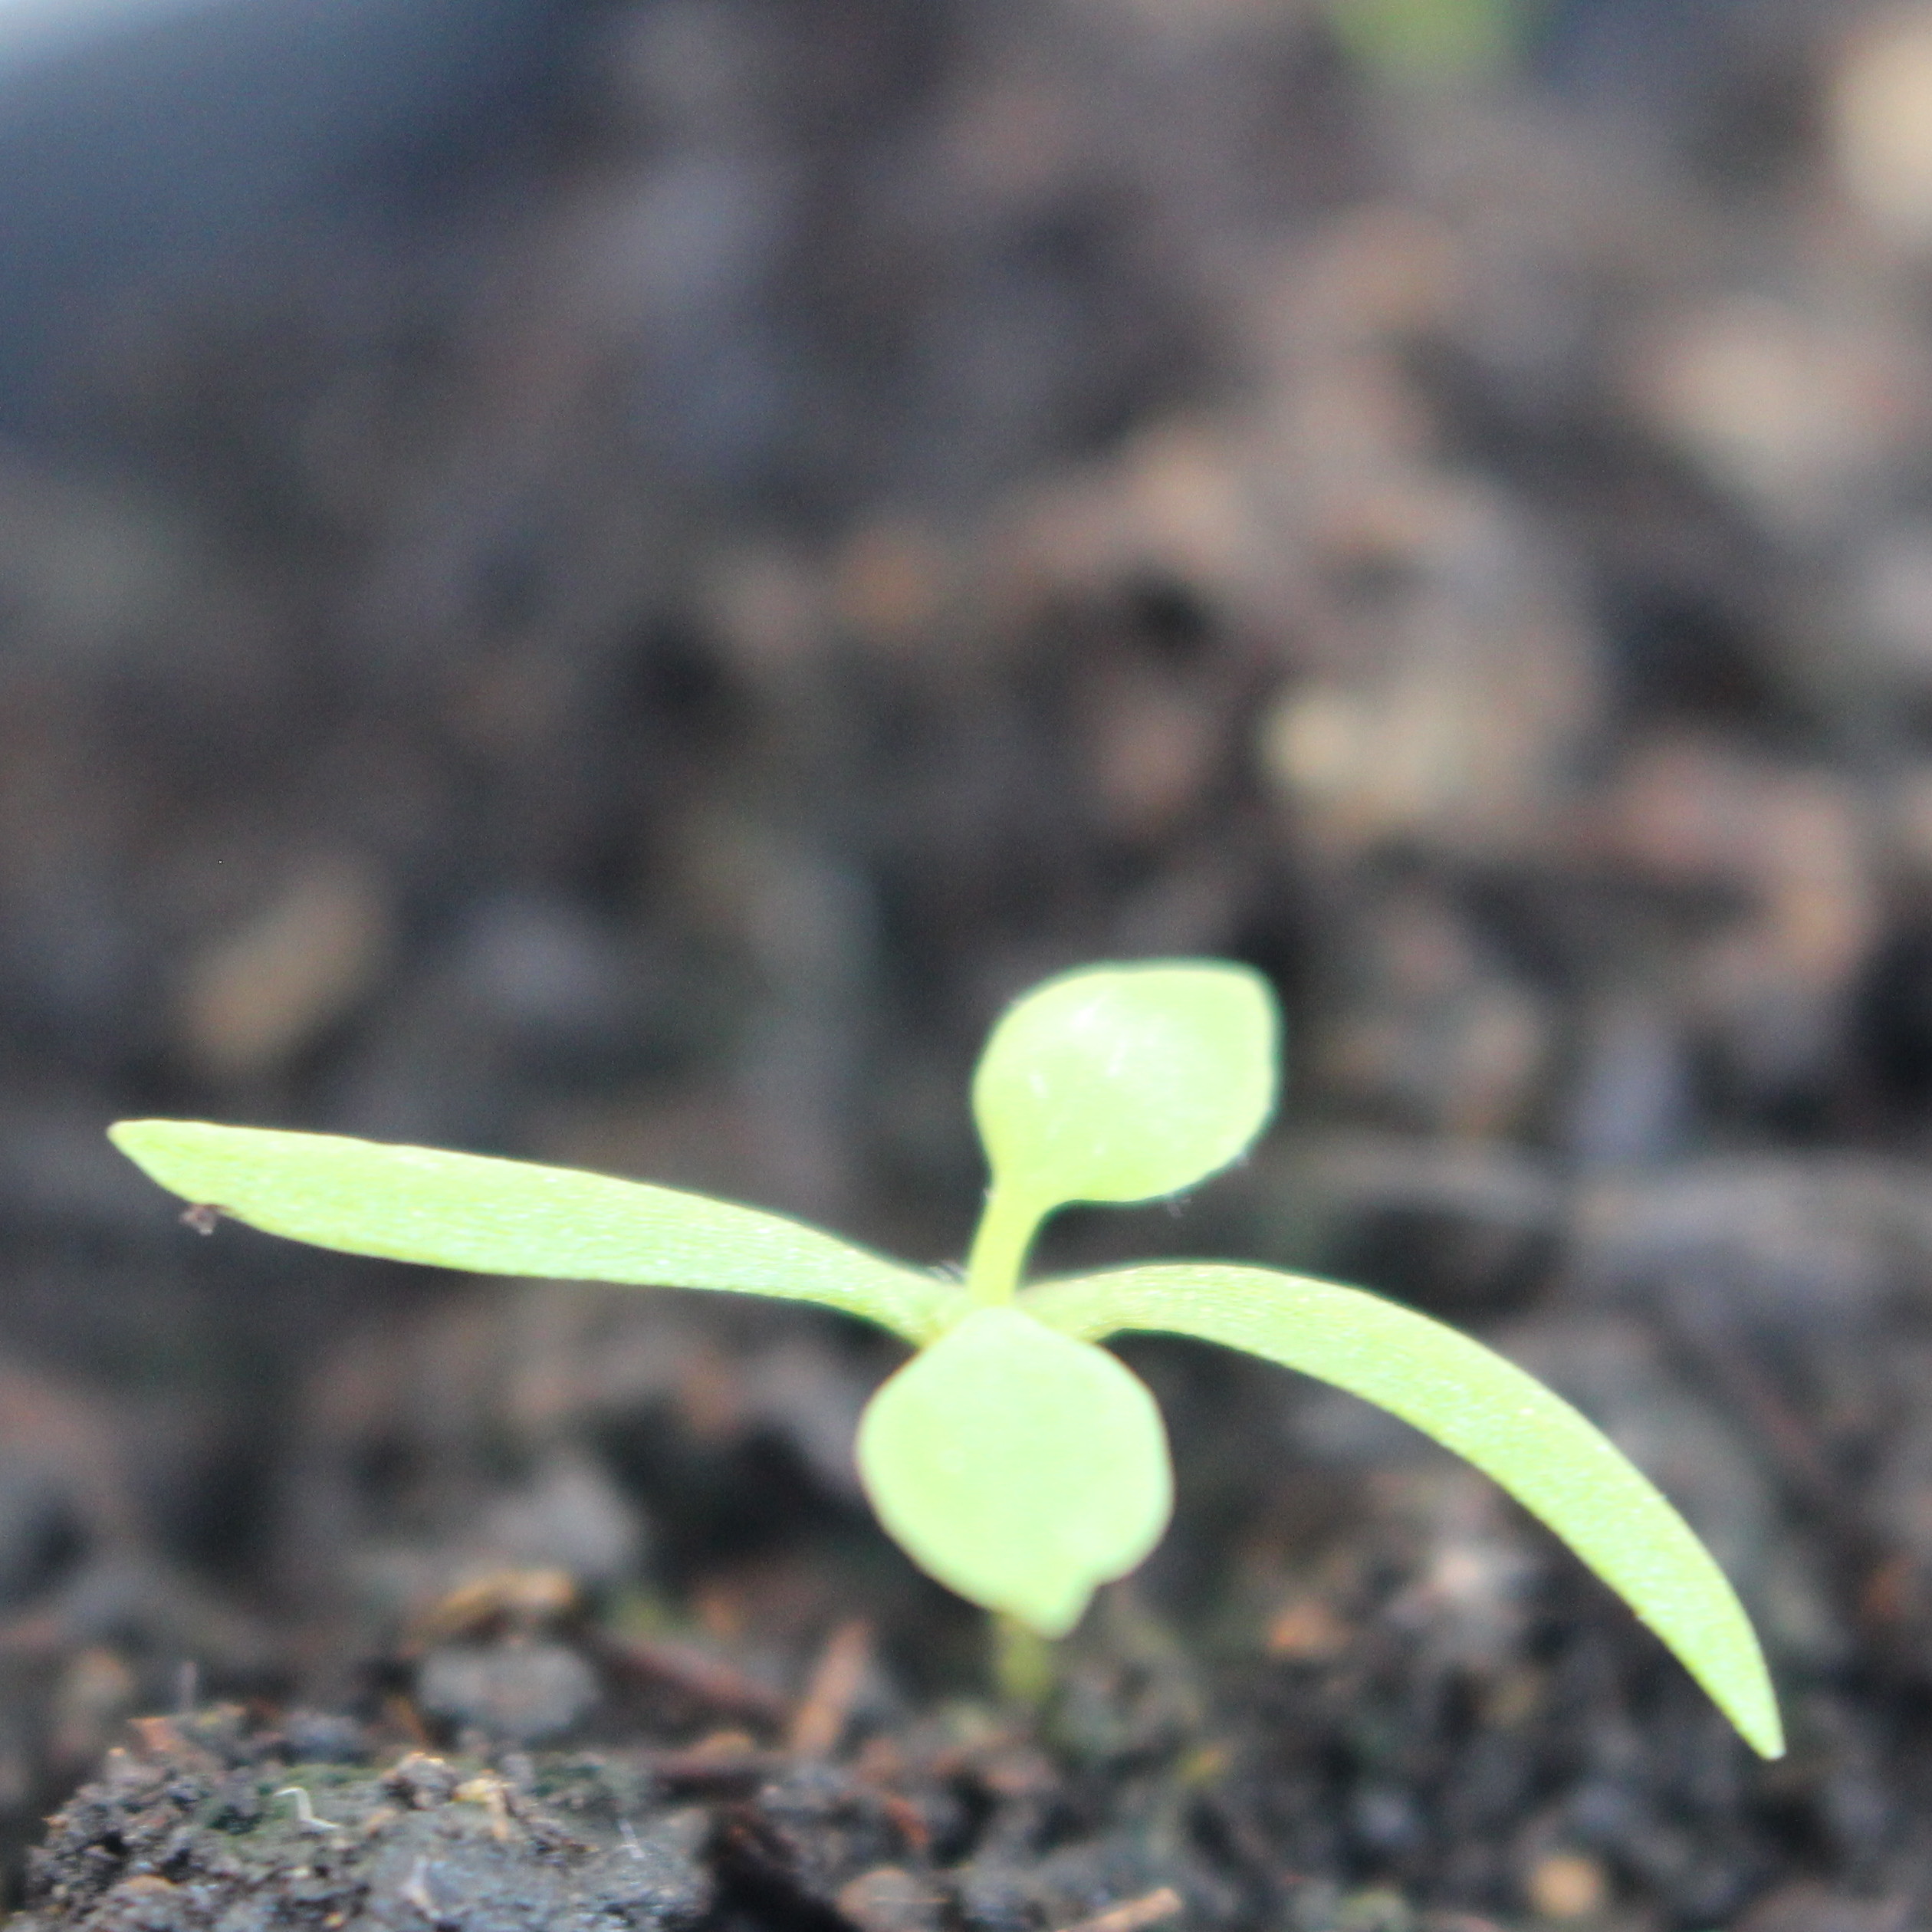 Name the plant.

Papaver rhoeas
